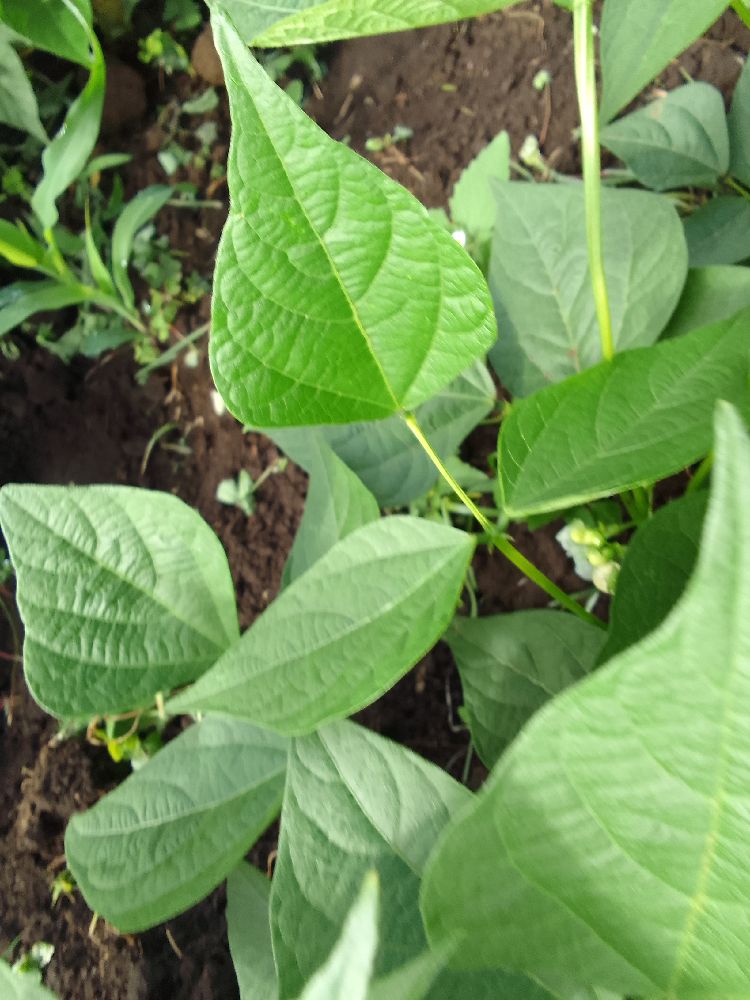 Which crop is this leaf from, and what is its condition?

common bean, healthy
